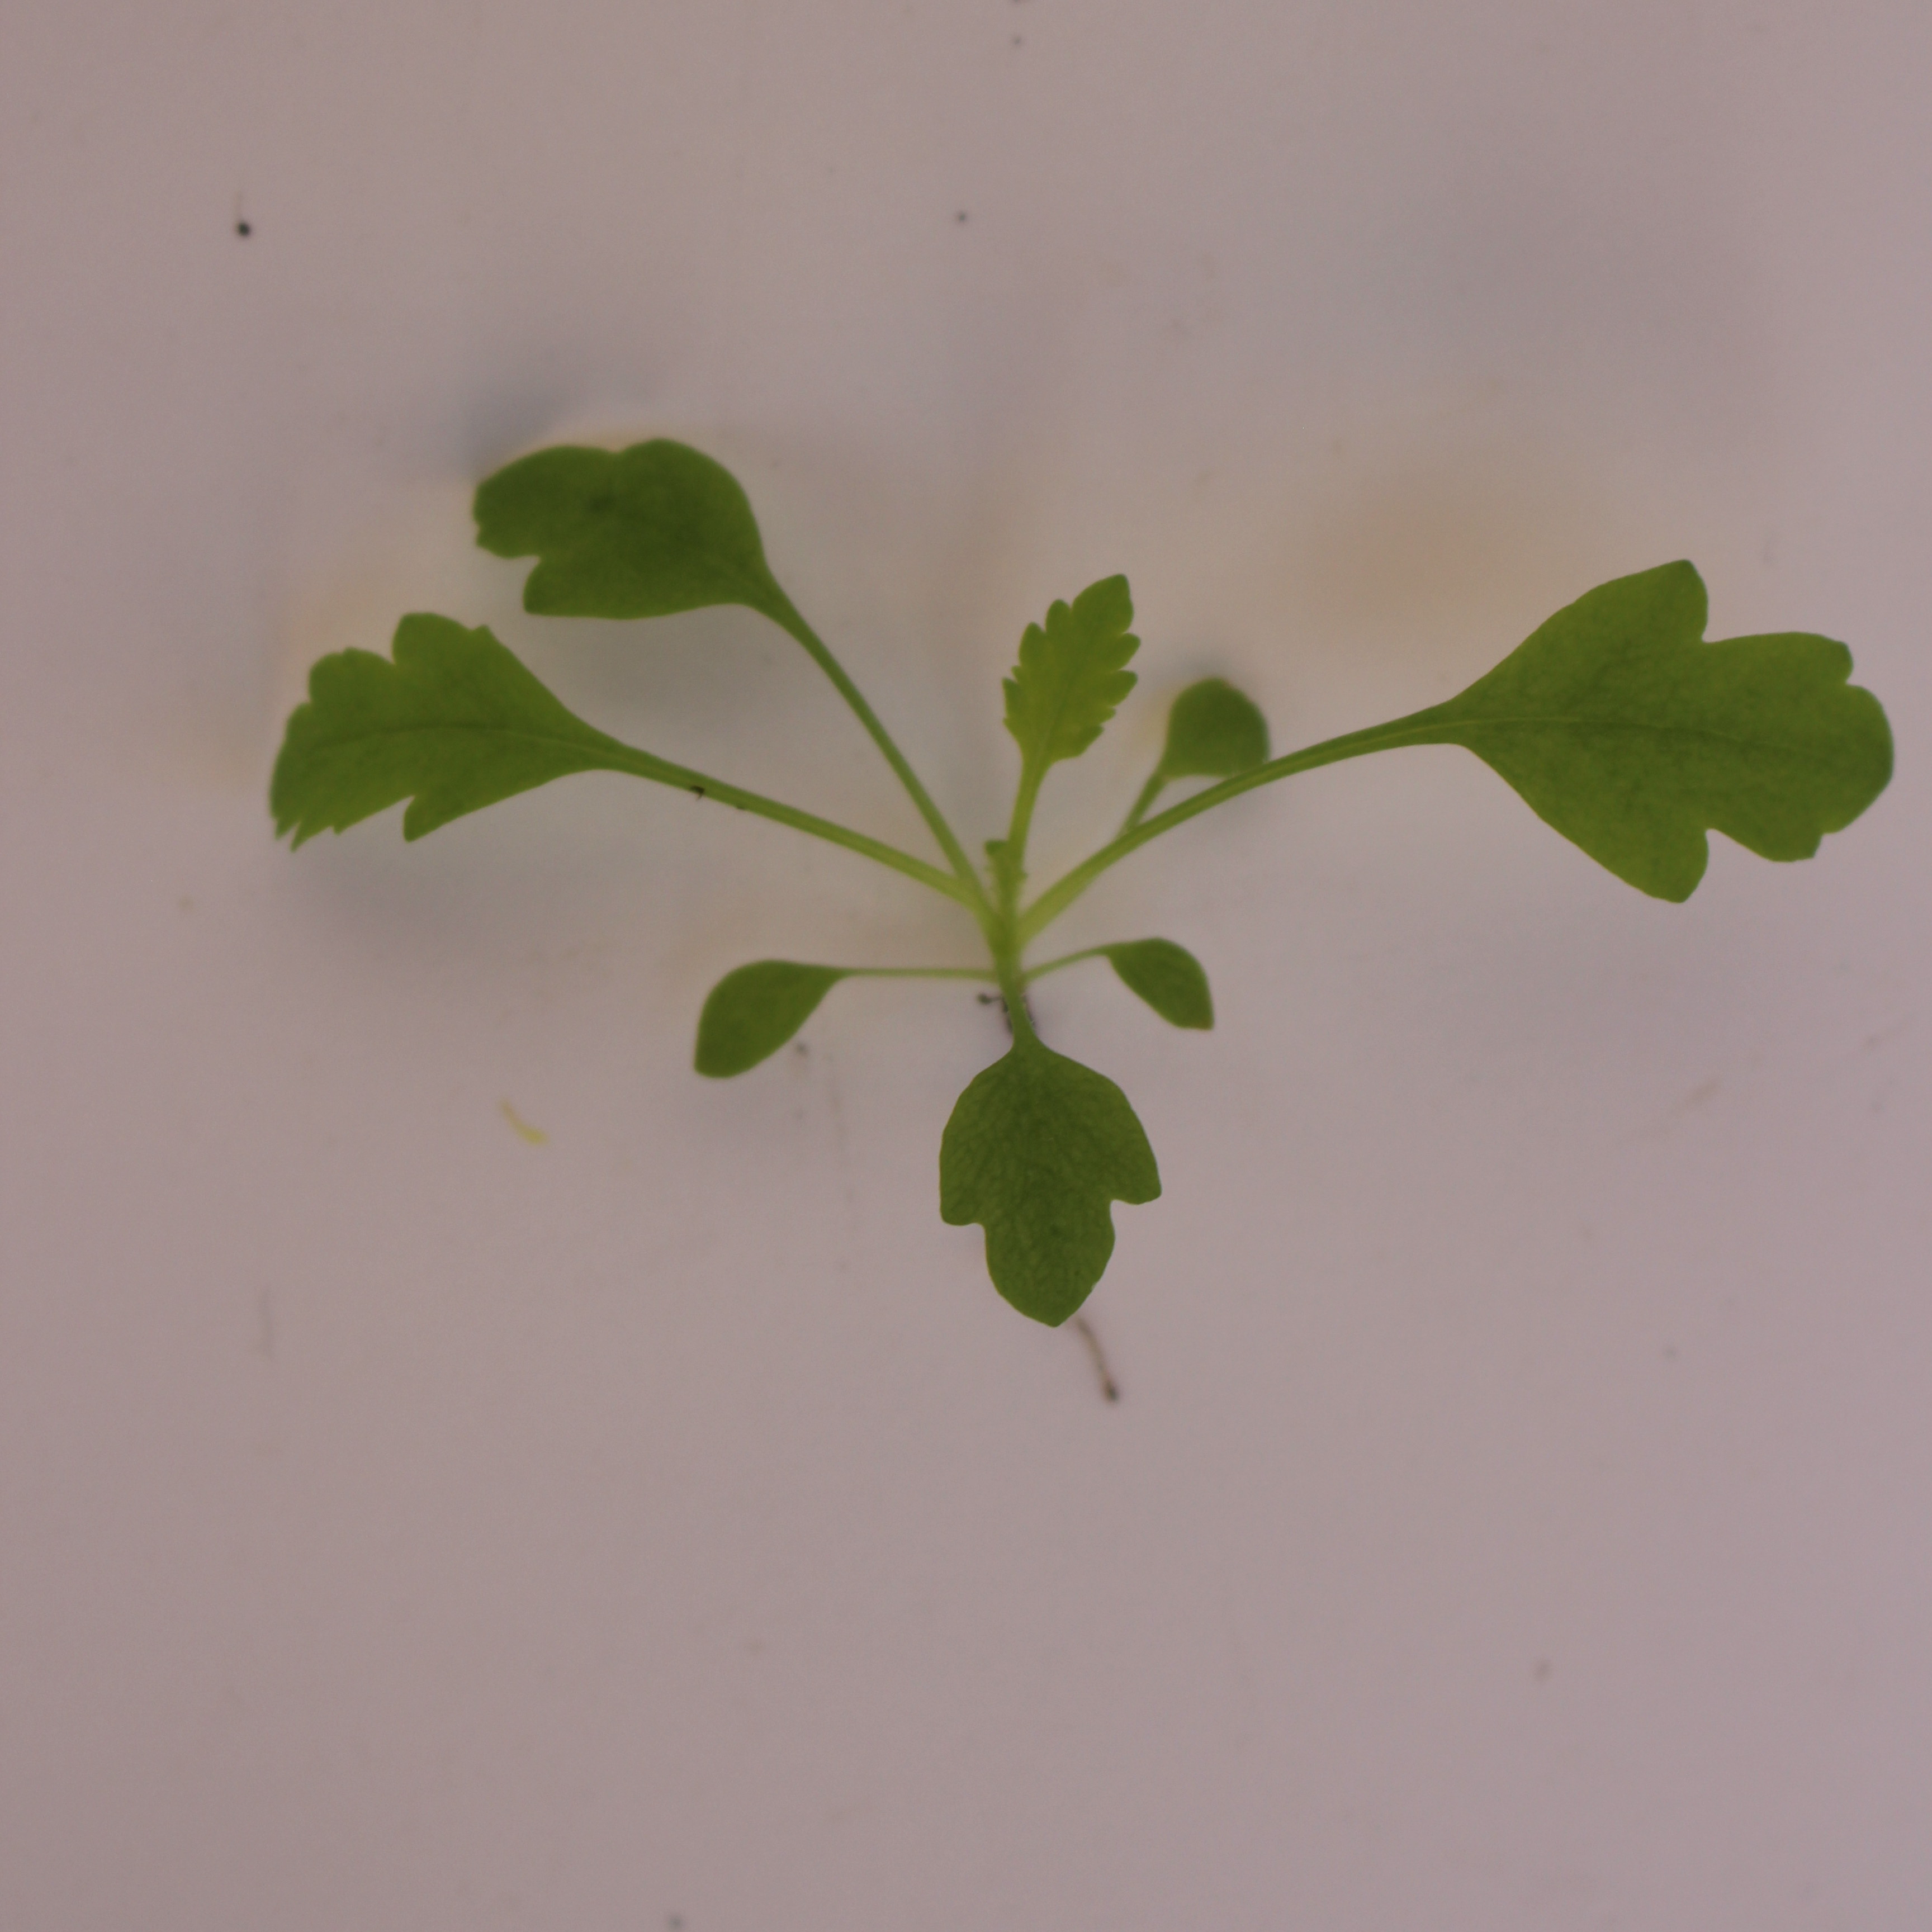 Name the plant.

Papaver rhoeas
